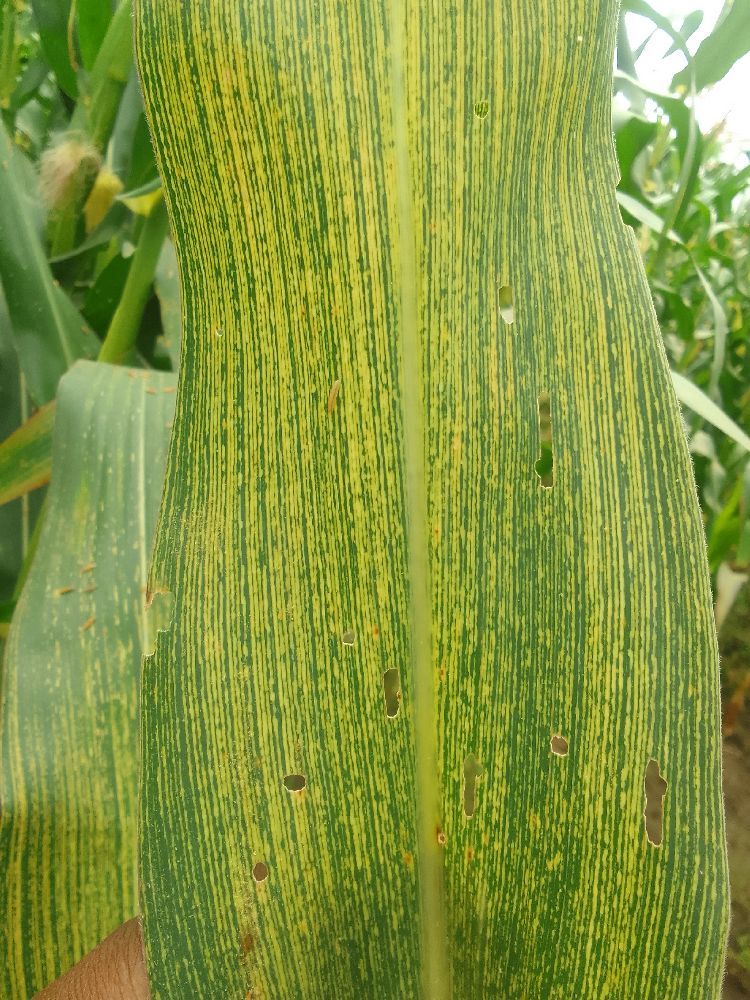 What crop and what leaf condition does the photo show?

maize, maize streak virus
